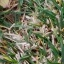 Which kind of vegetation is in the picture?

grass
